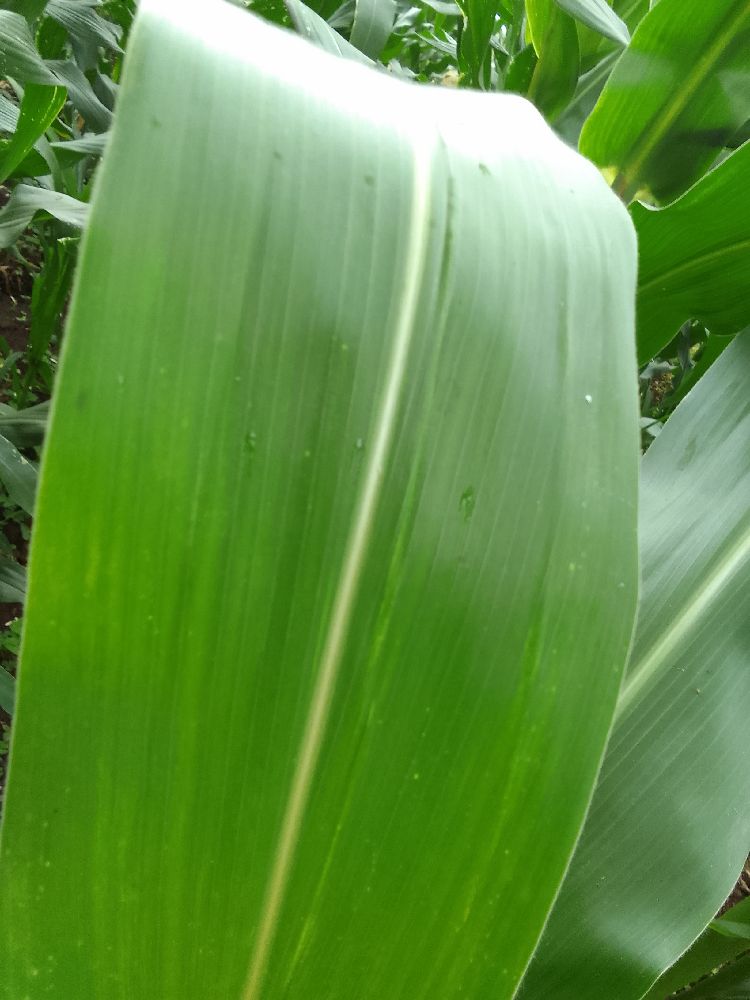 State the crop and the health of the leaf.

maize, healthy
